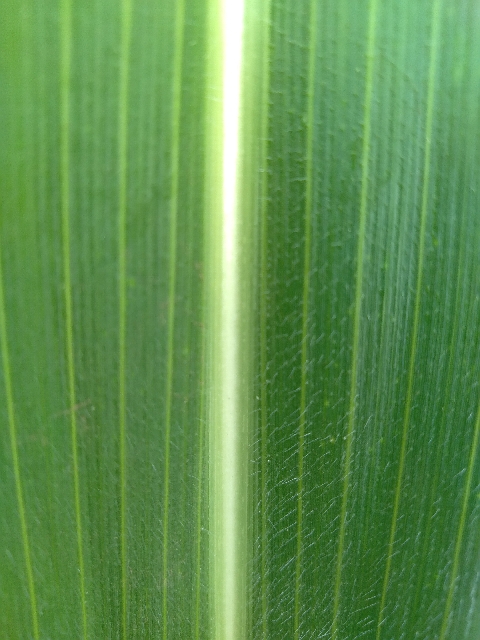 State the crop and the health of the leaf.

maize, healthy
